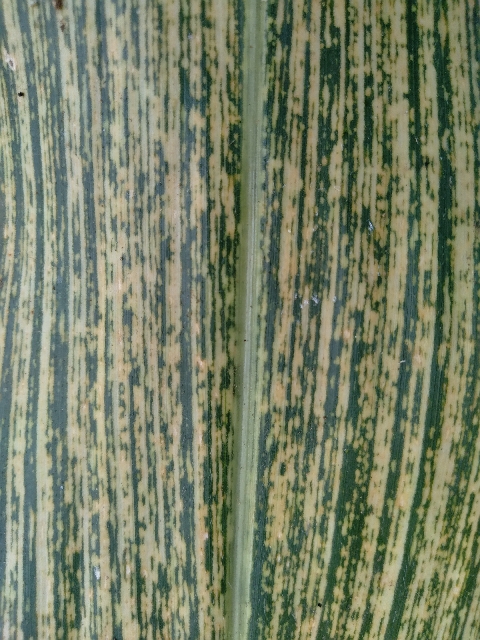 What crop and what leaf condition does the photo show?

maize, maize streak virus
